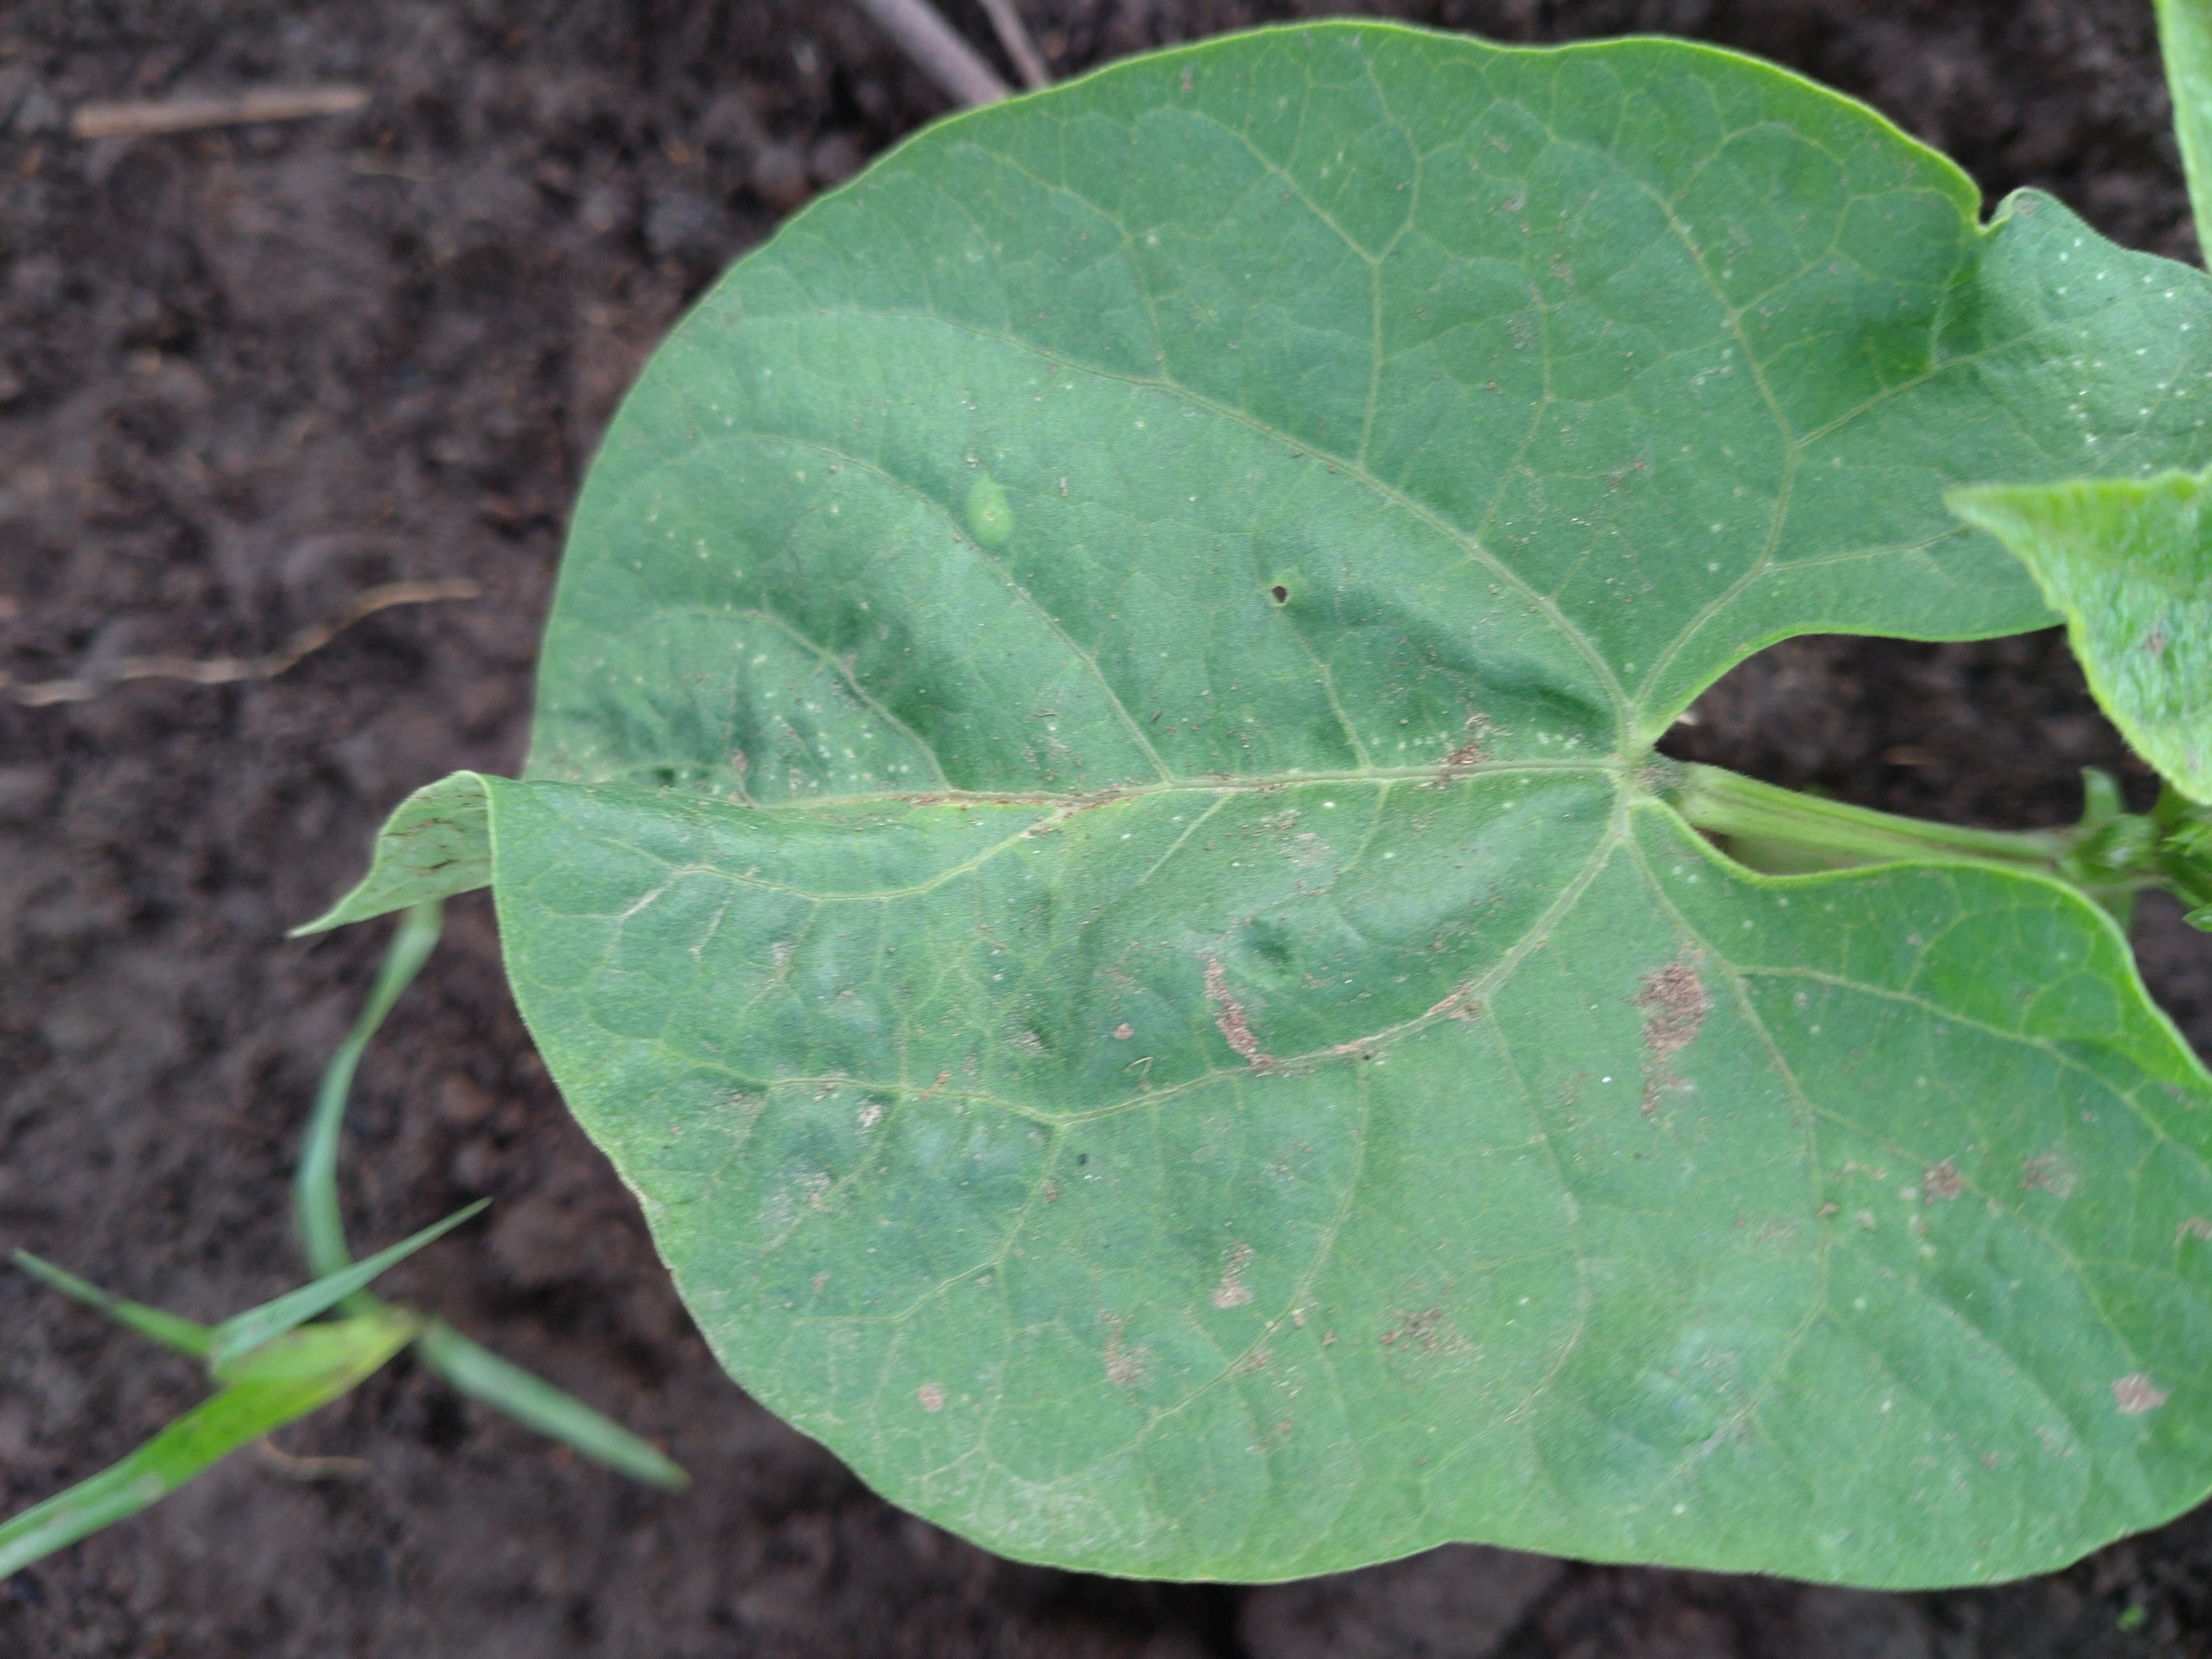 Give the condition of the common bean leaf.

healthy
